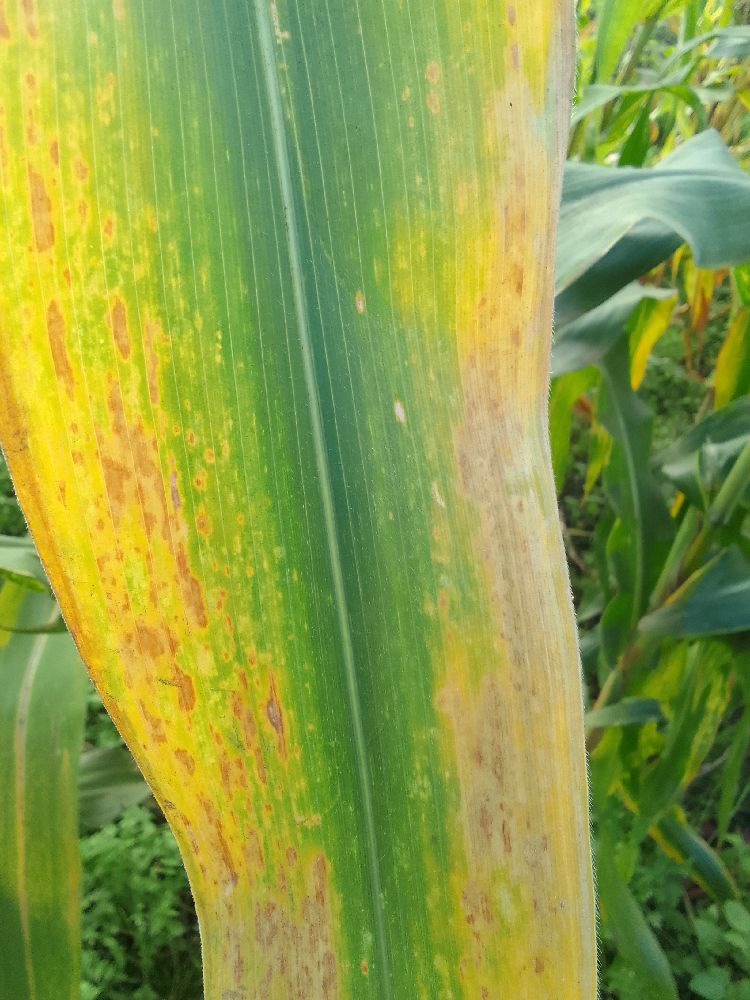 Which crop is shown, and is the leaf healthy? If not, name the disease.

maize, maize lethal necrosis
